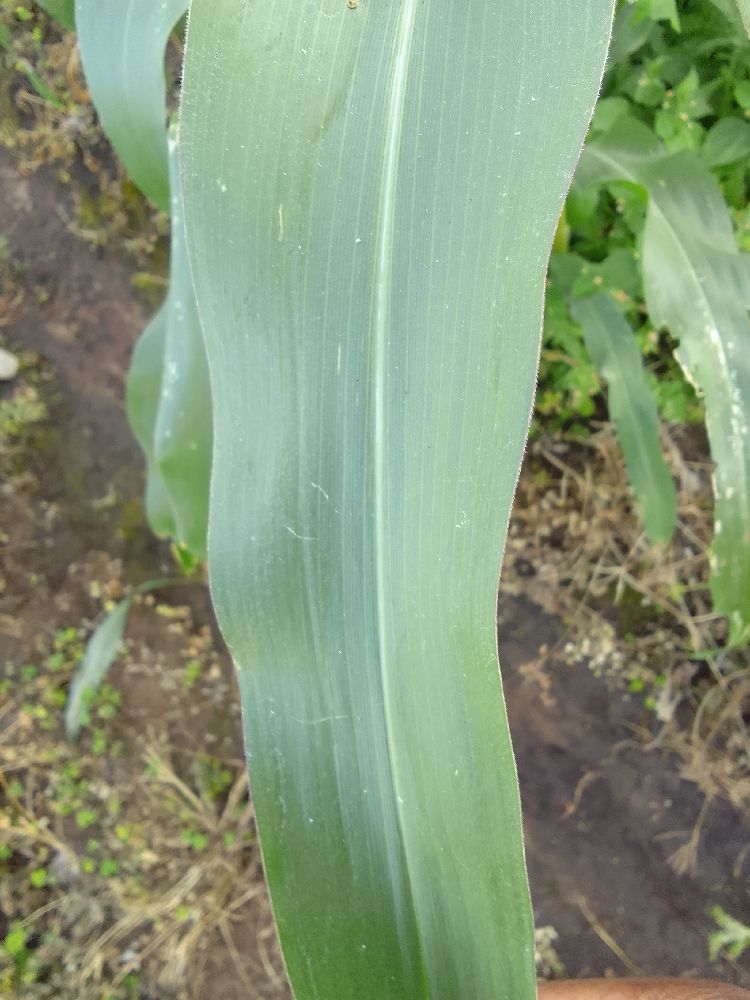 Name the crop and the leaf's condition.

maize, healthy
